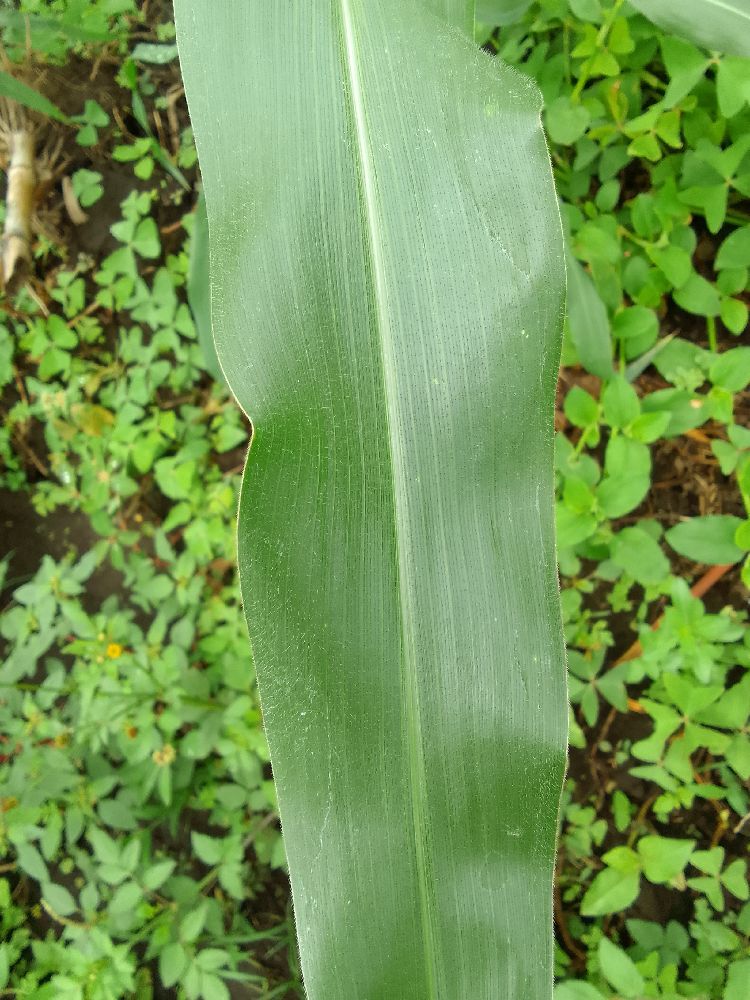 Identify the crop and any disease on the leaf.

maize, healthy
